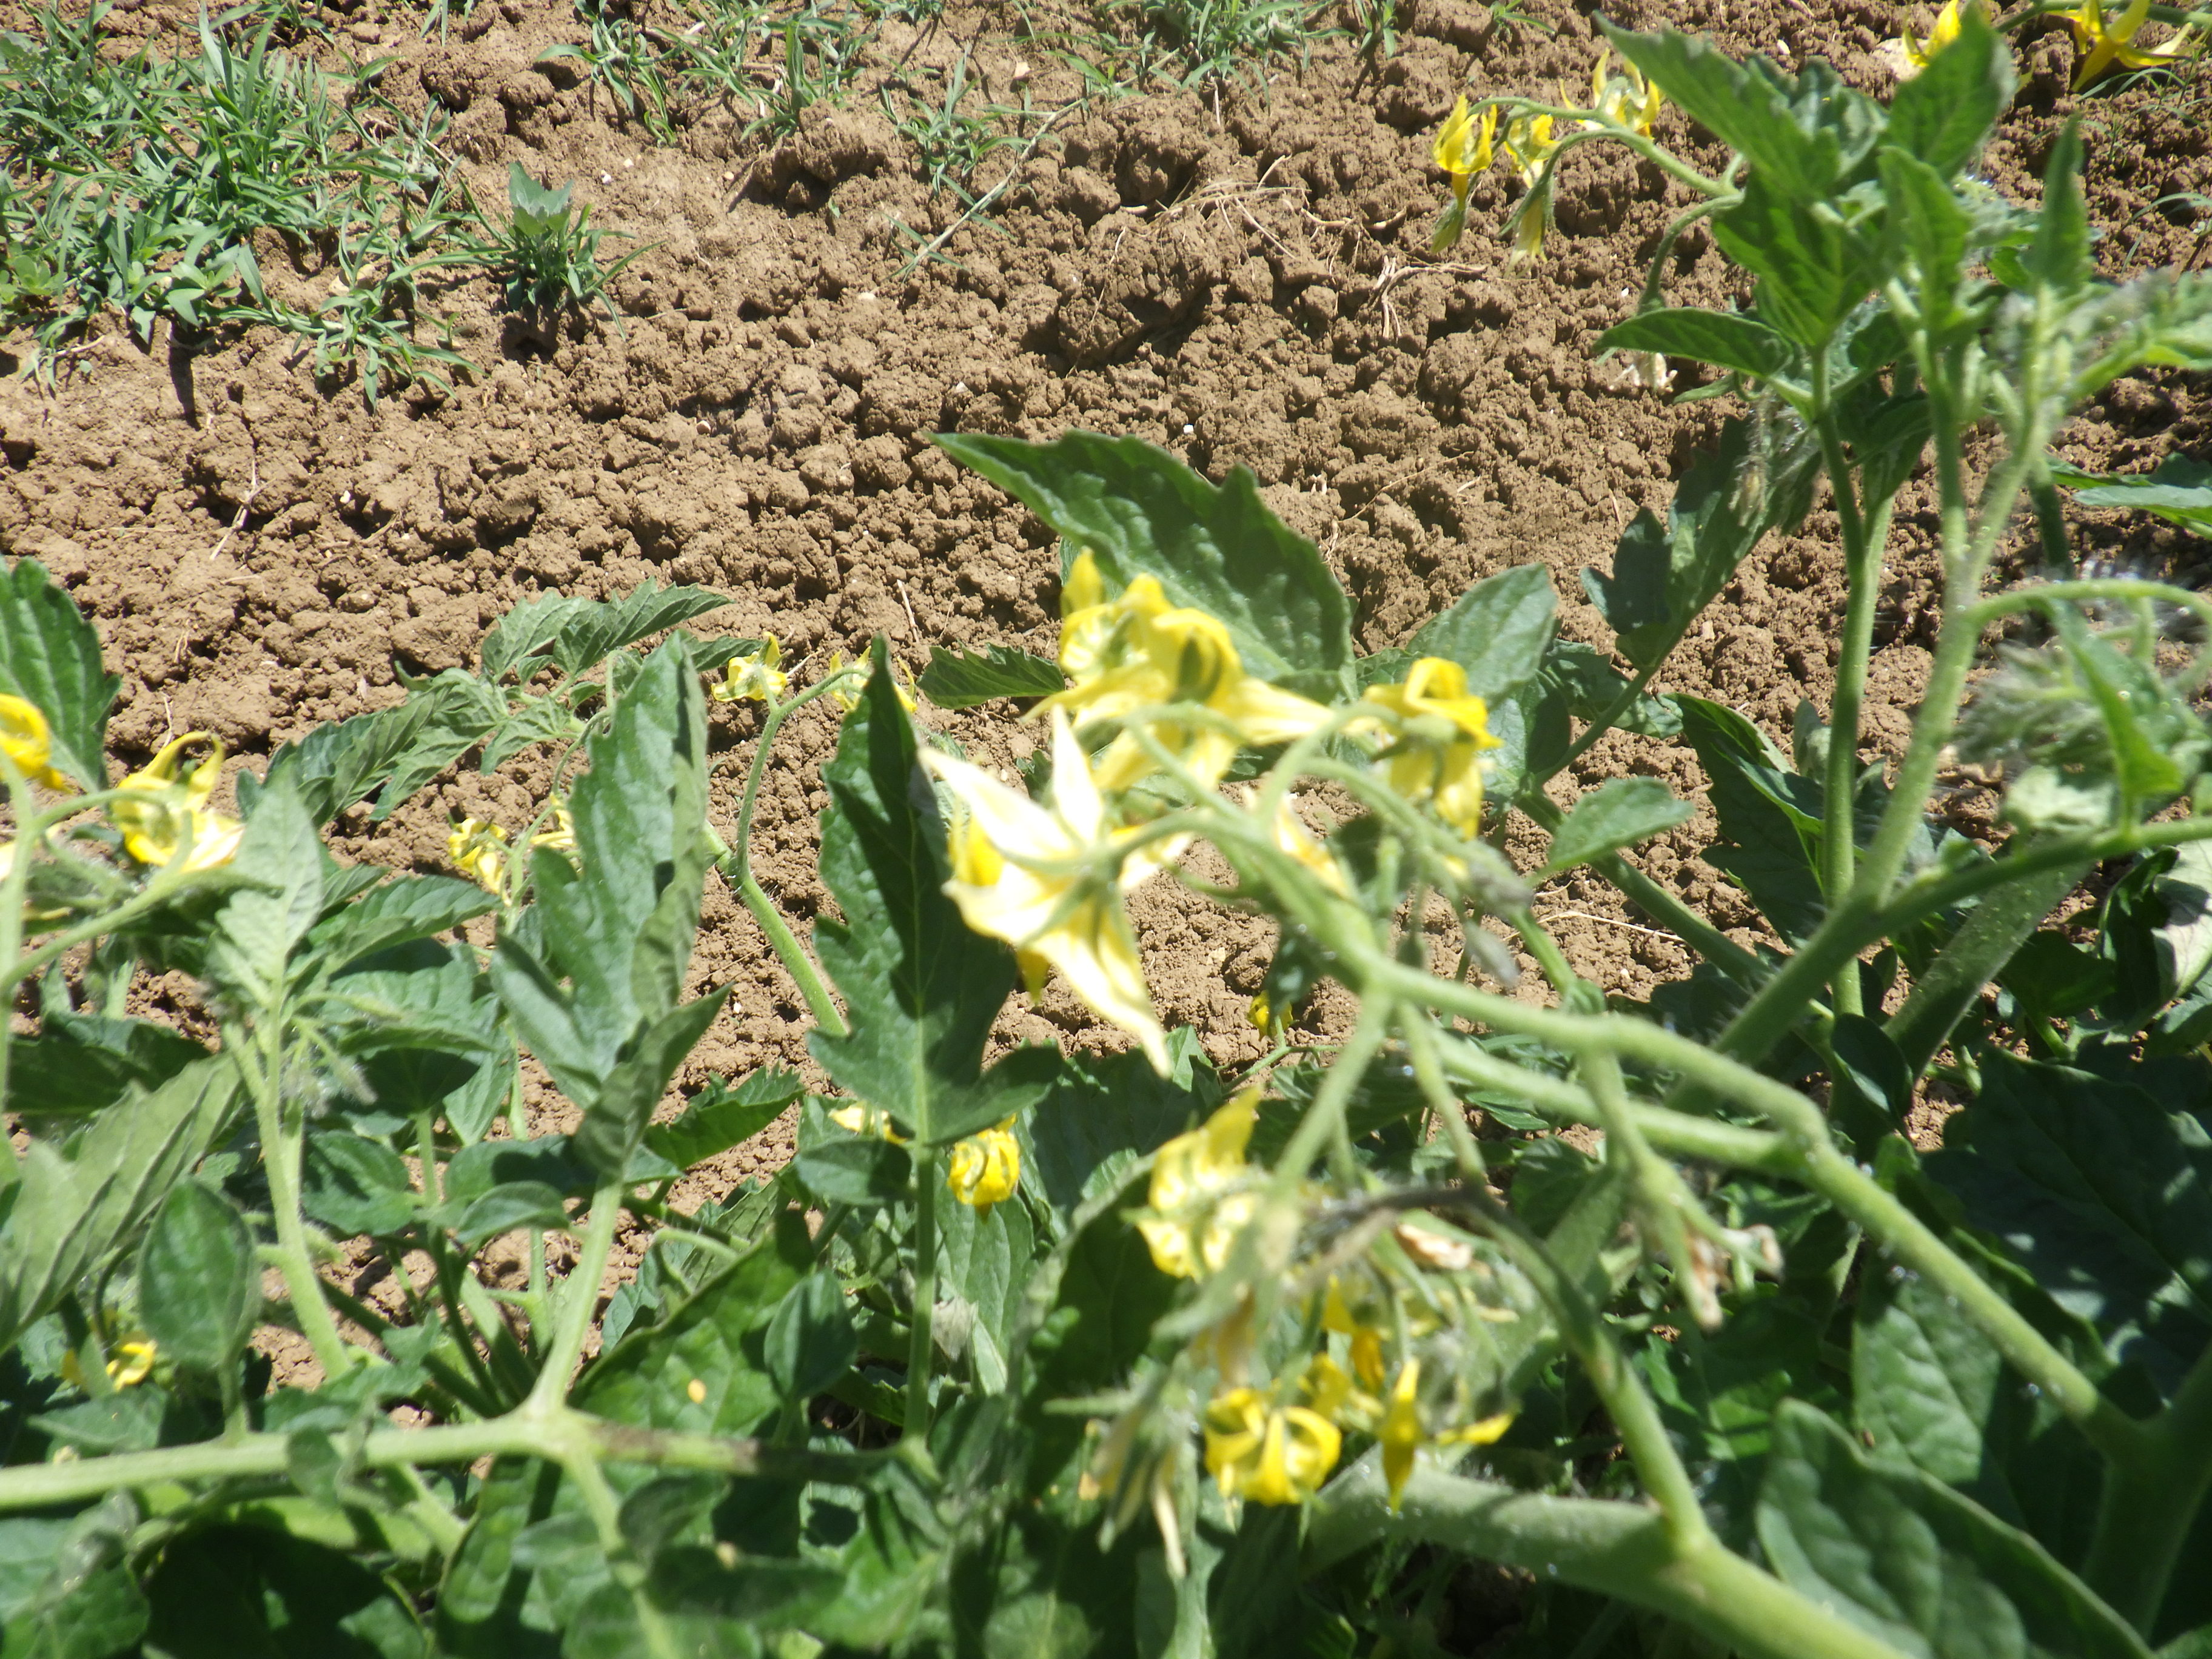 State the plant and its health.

tomato, healthy
